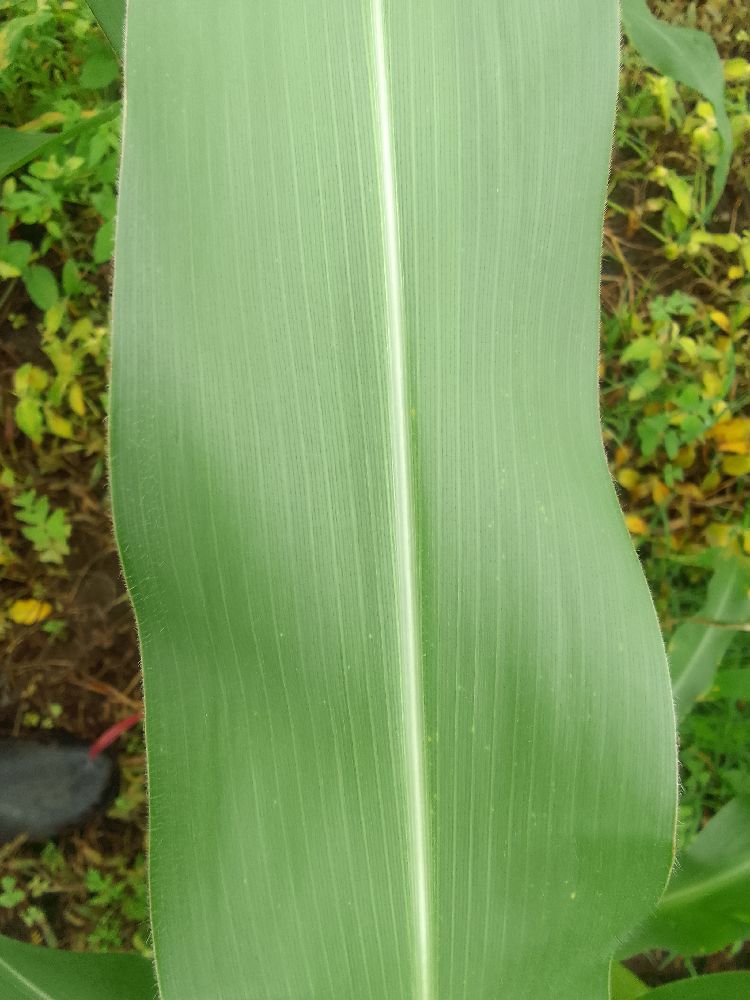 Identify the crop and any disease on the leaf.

maize, healthy
